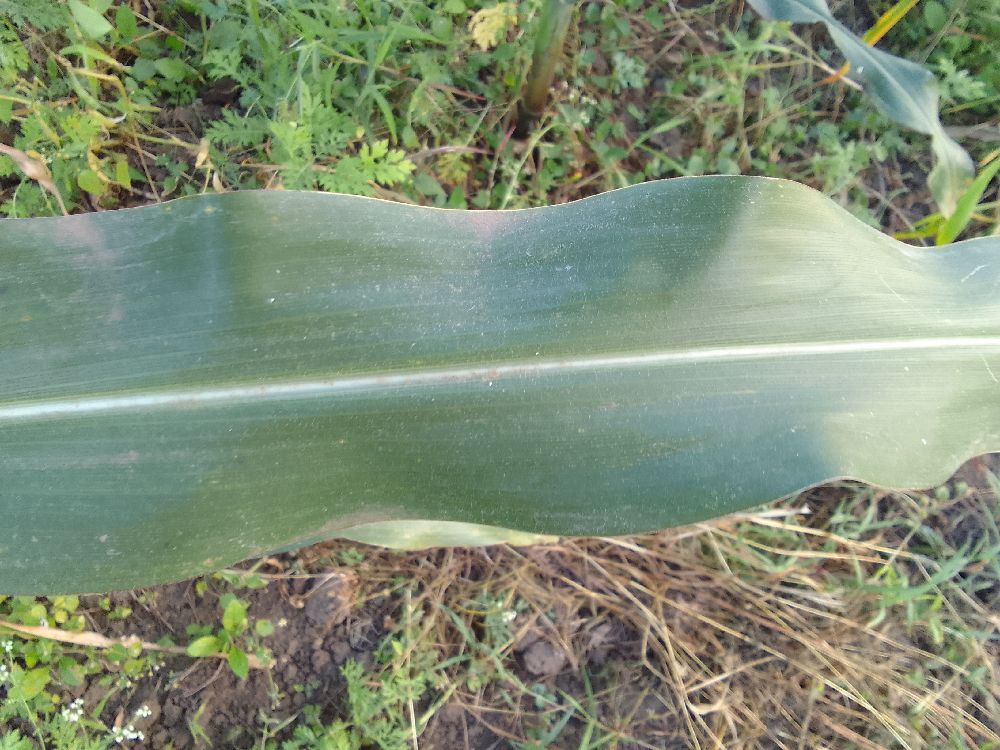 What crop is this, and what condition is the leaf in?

maize, healthy
